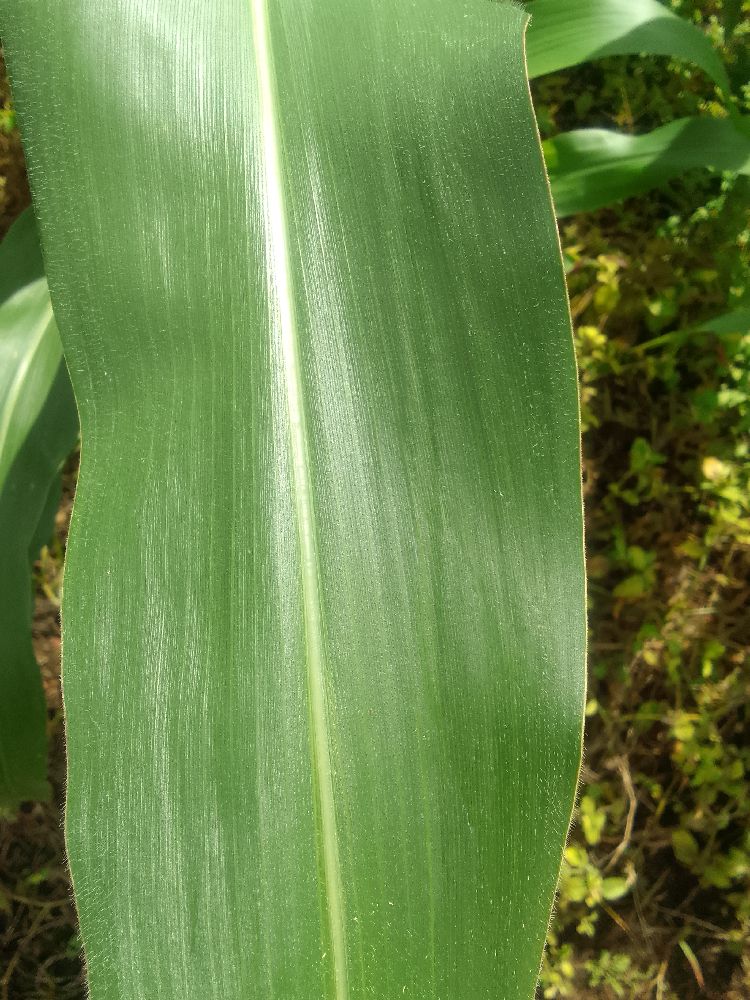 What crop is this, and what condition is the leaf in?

maize, healthy
